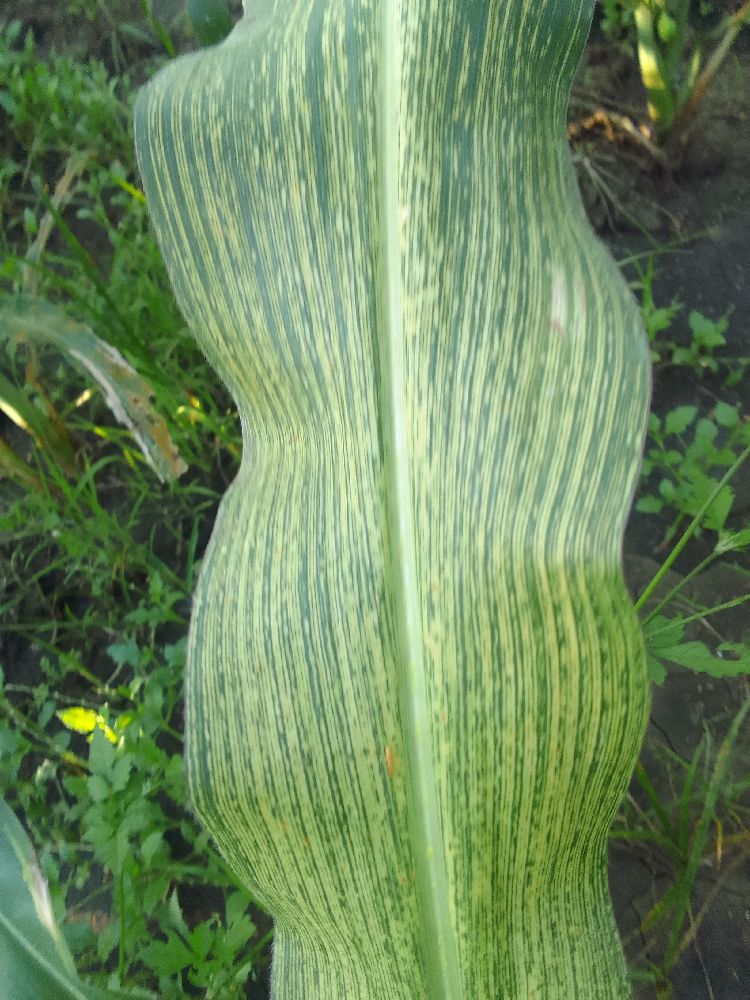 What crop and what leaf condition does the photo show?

maize, maize streak virus
